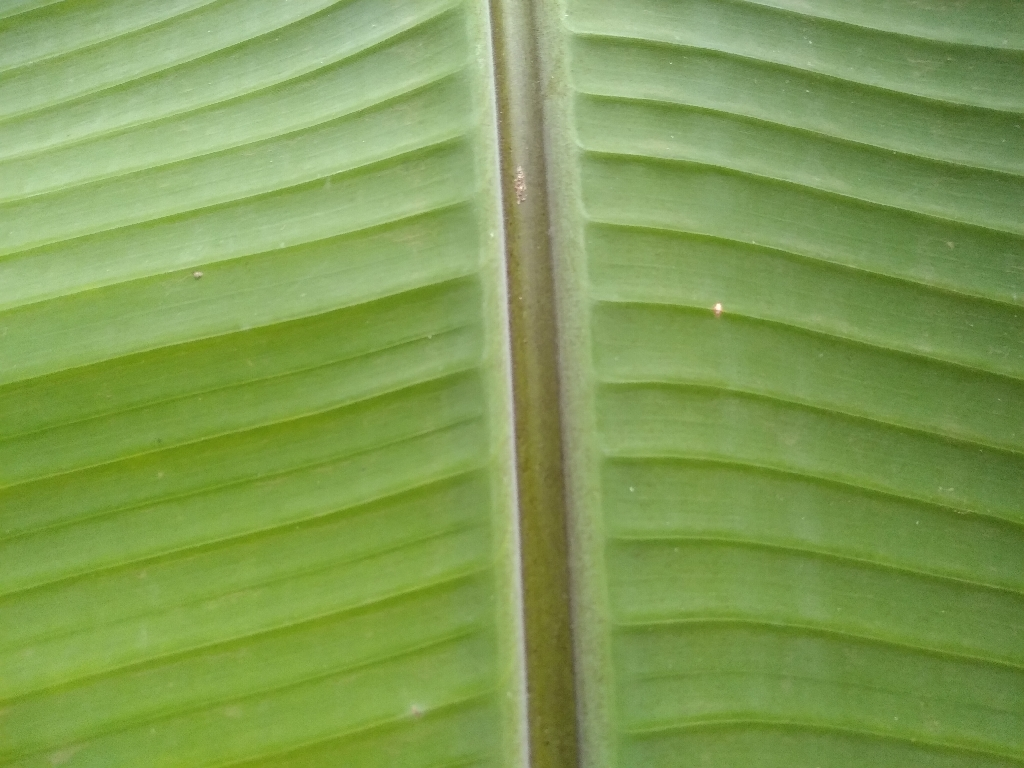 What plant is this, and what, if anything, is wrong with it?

banana, healthy
